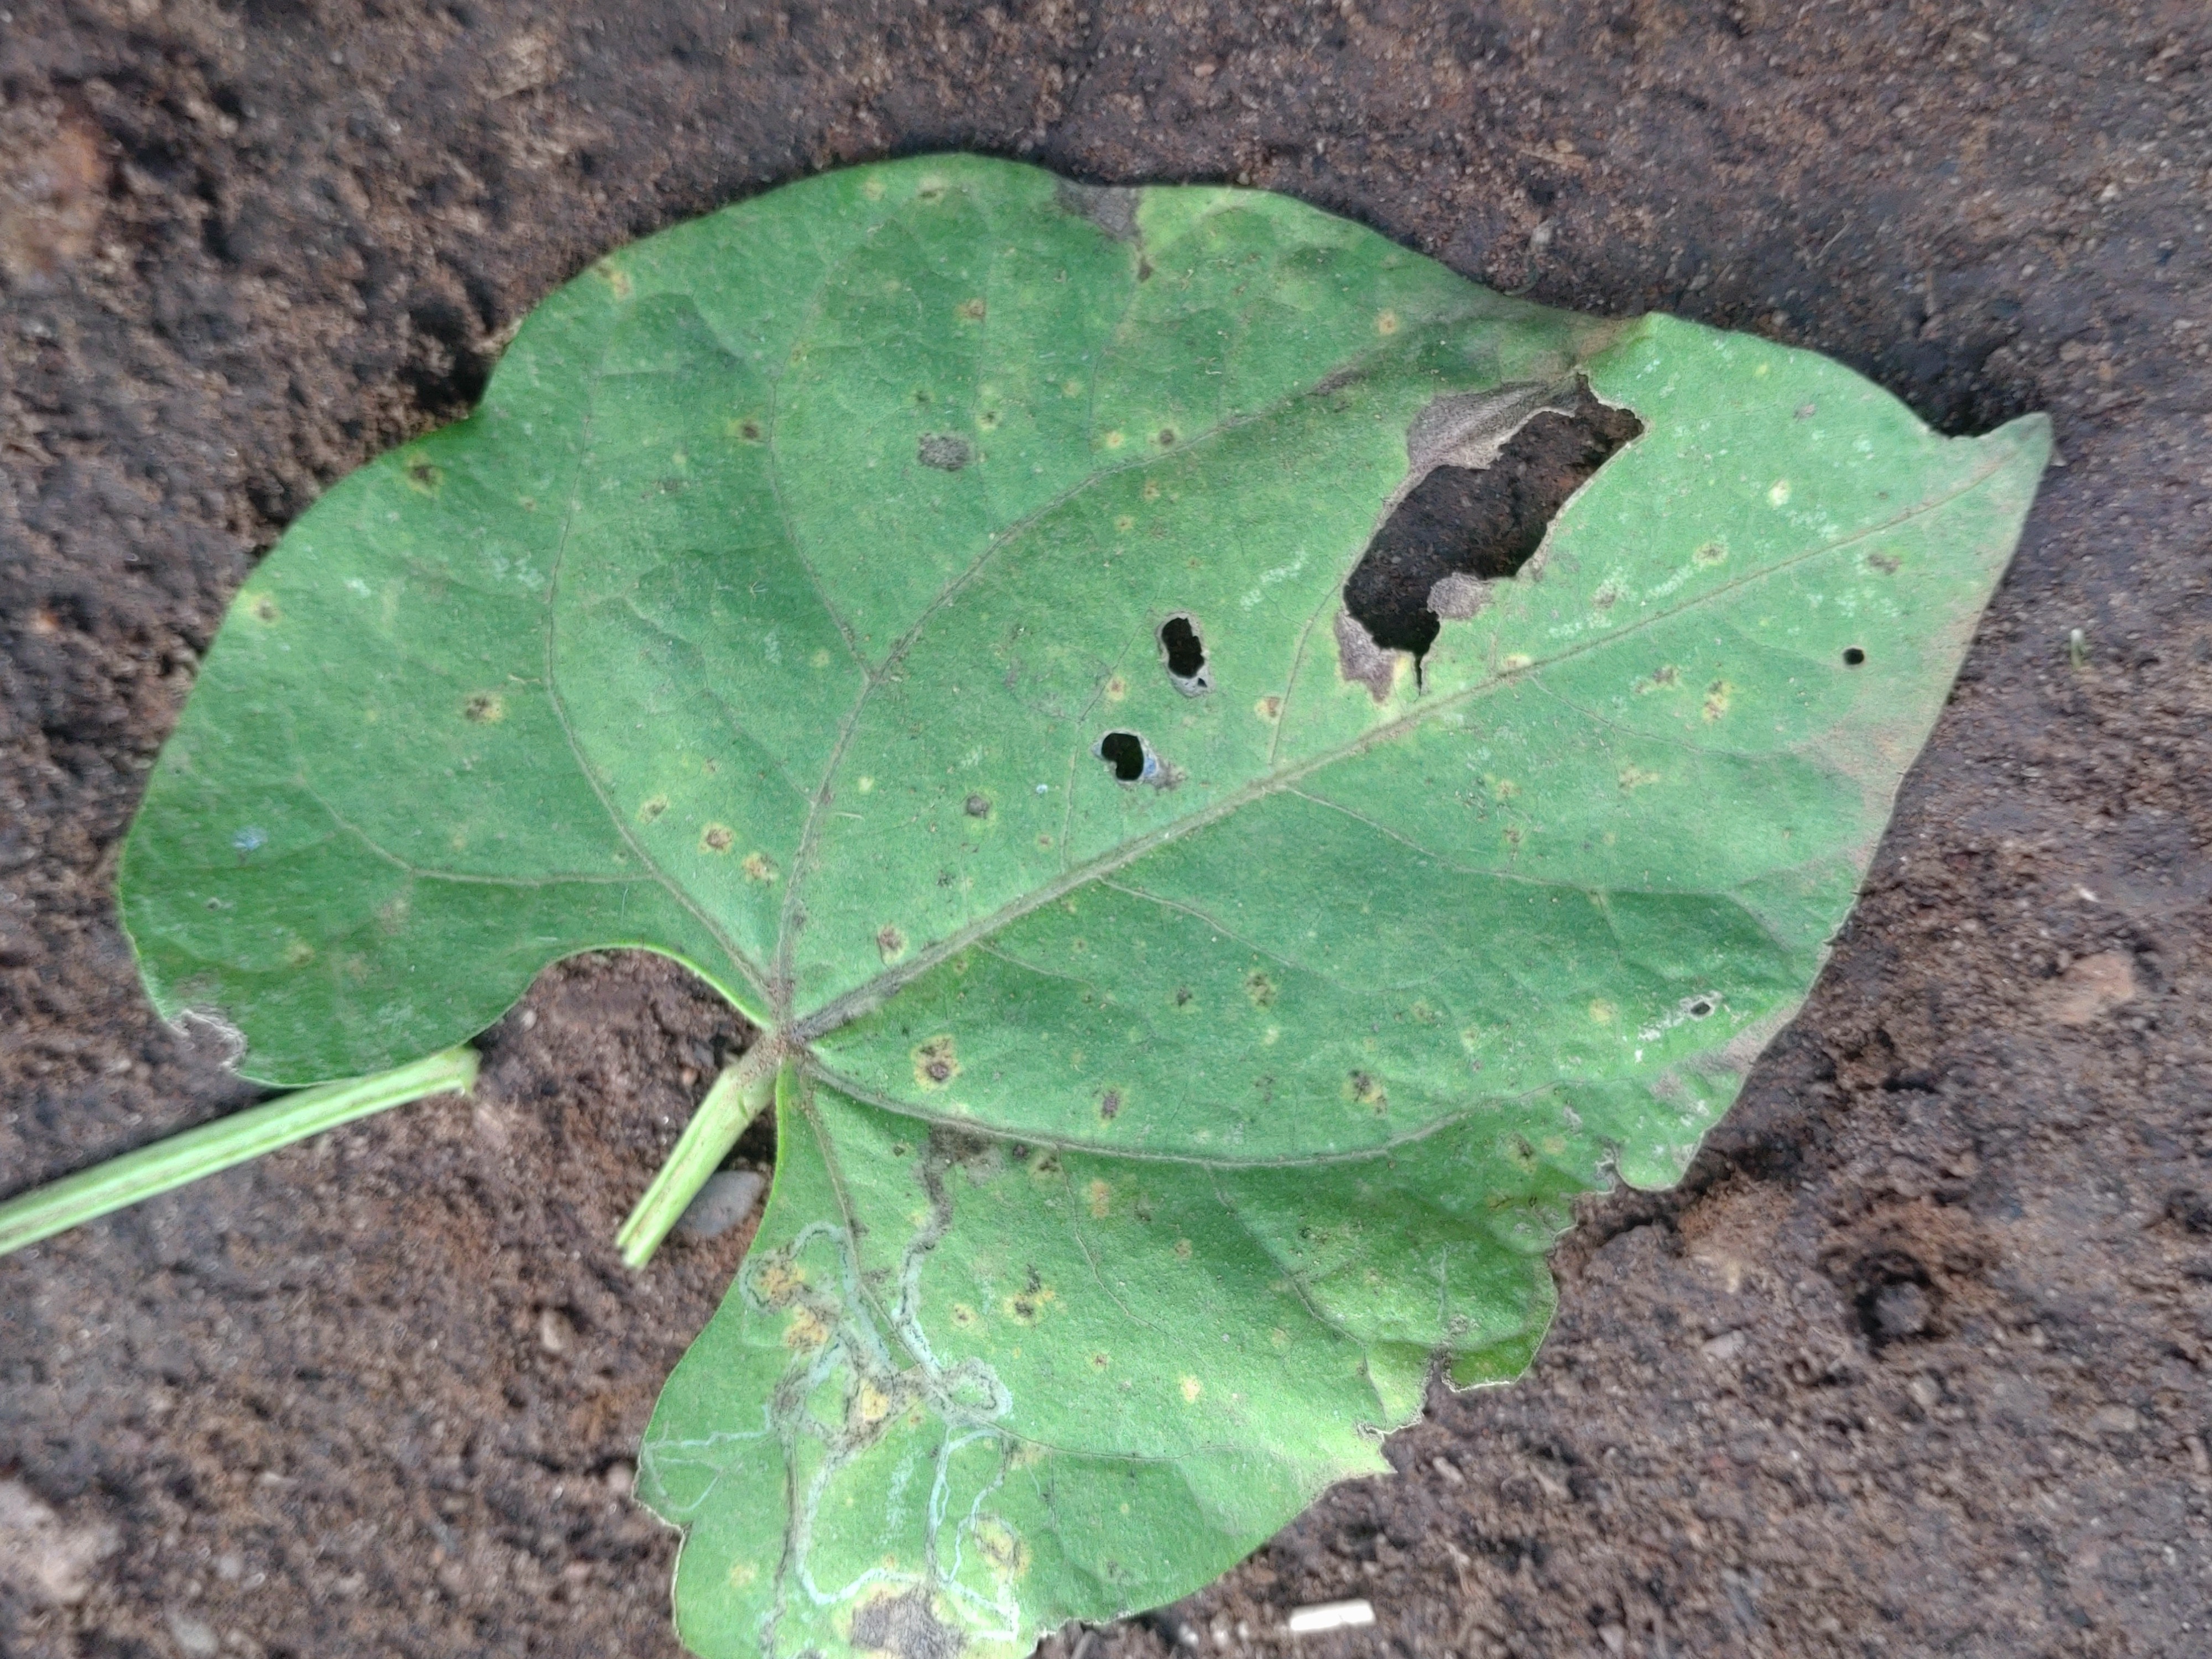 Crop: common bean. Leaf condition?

anthracnose
